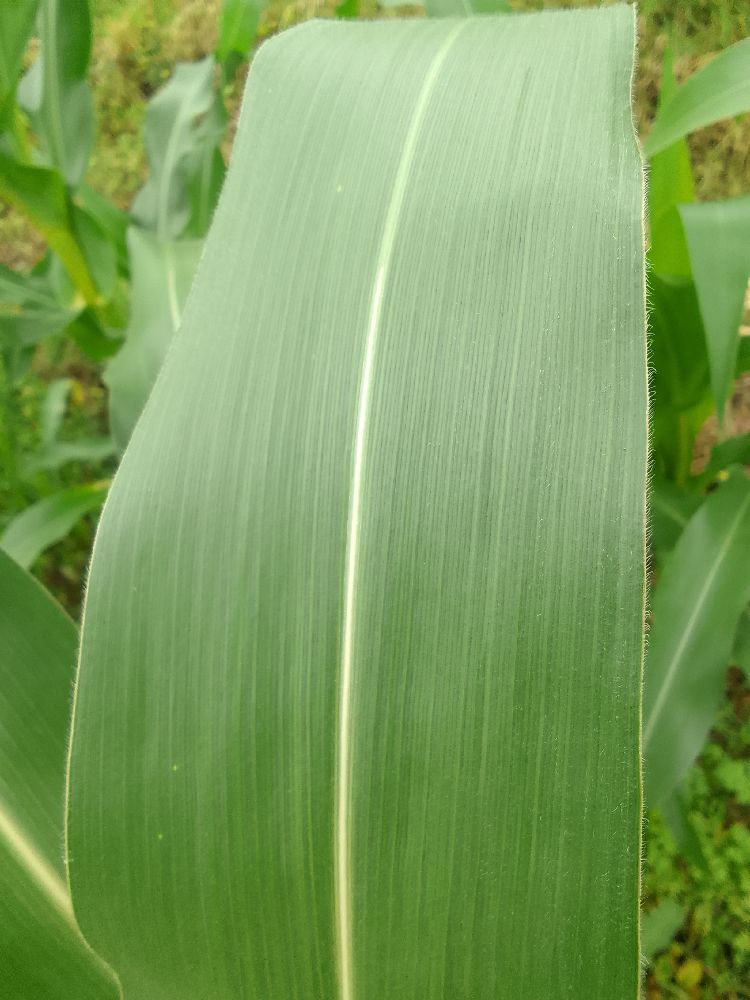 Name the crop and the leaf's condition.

maize, healthy
